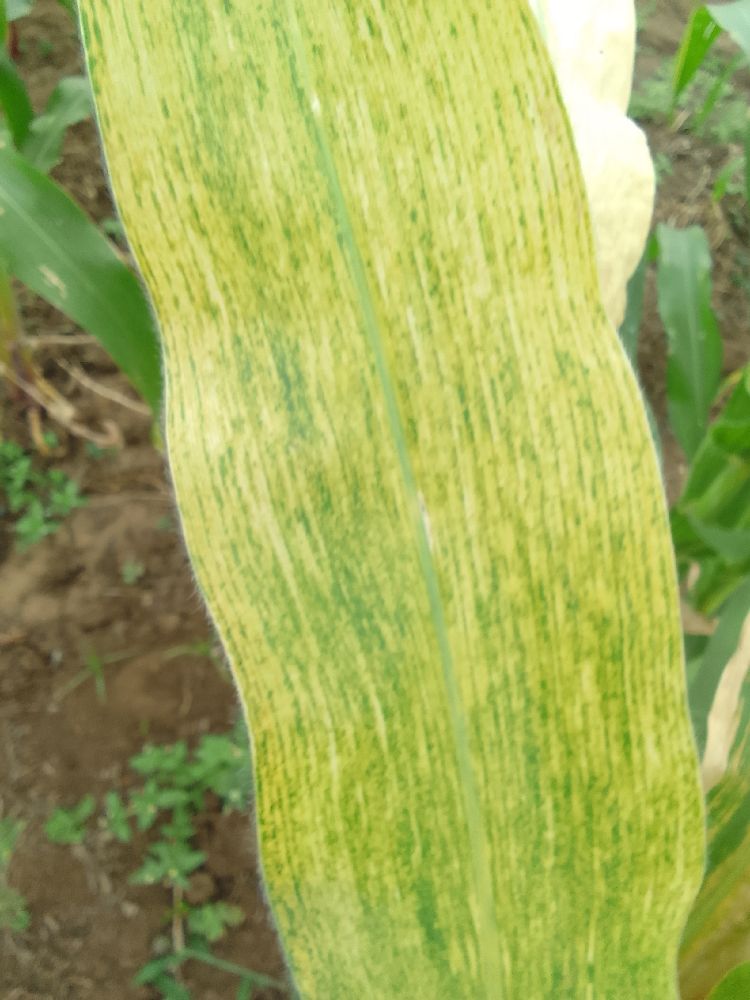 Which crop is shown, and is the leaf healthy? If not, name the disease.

maize, maize lethal necrosis
